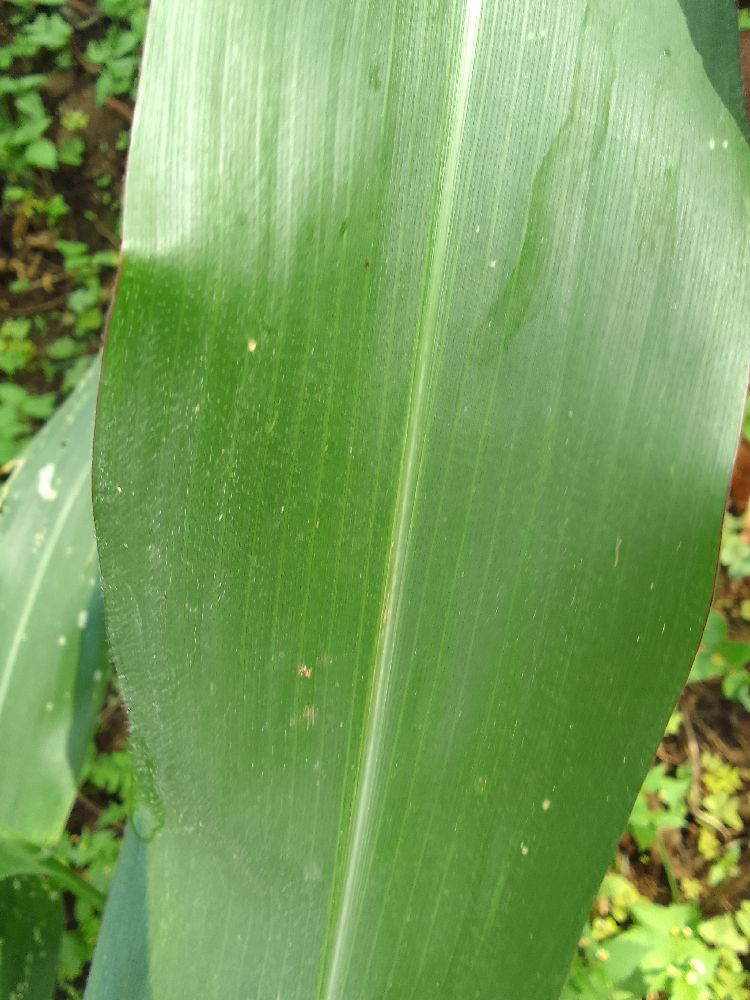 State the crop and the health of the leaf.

maize, healthy
